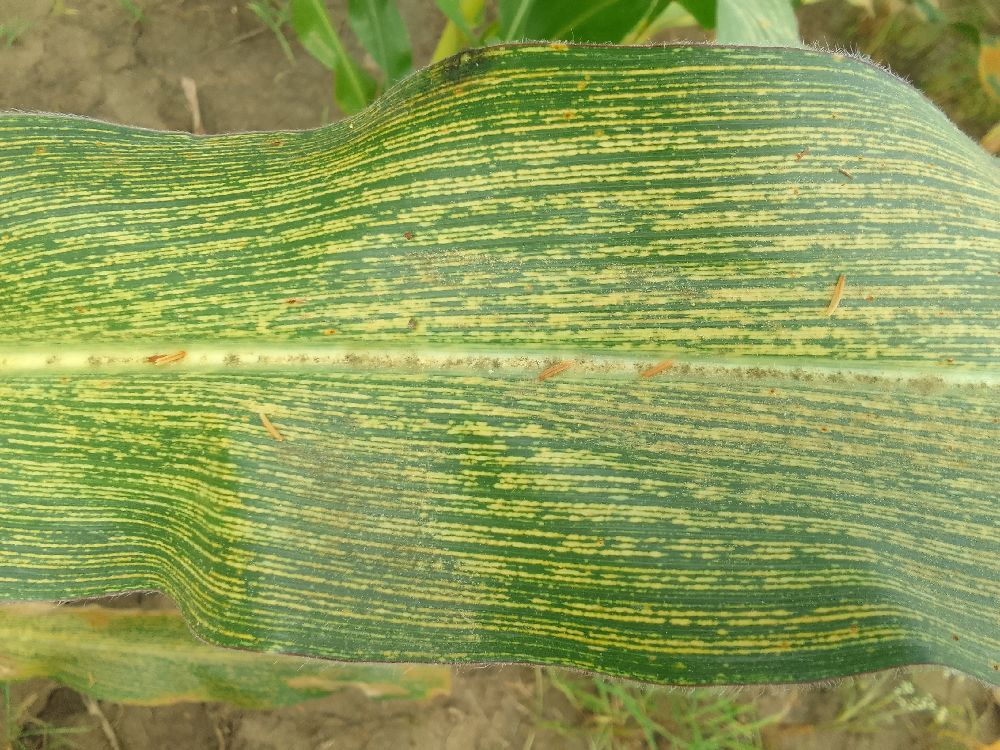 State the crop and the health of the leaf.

maize, maize streak virus
